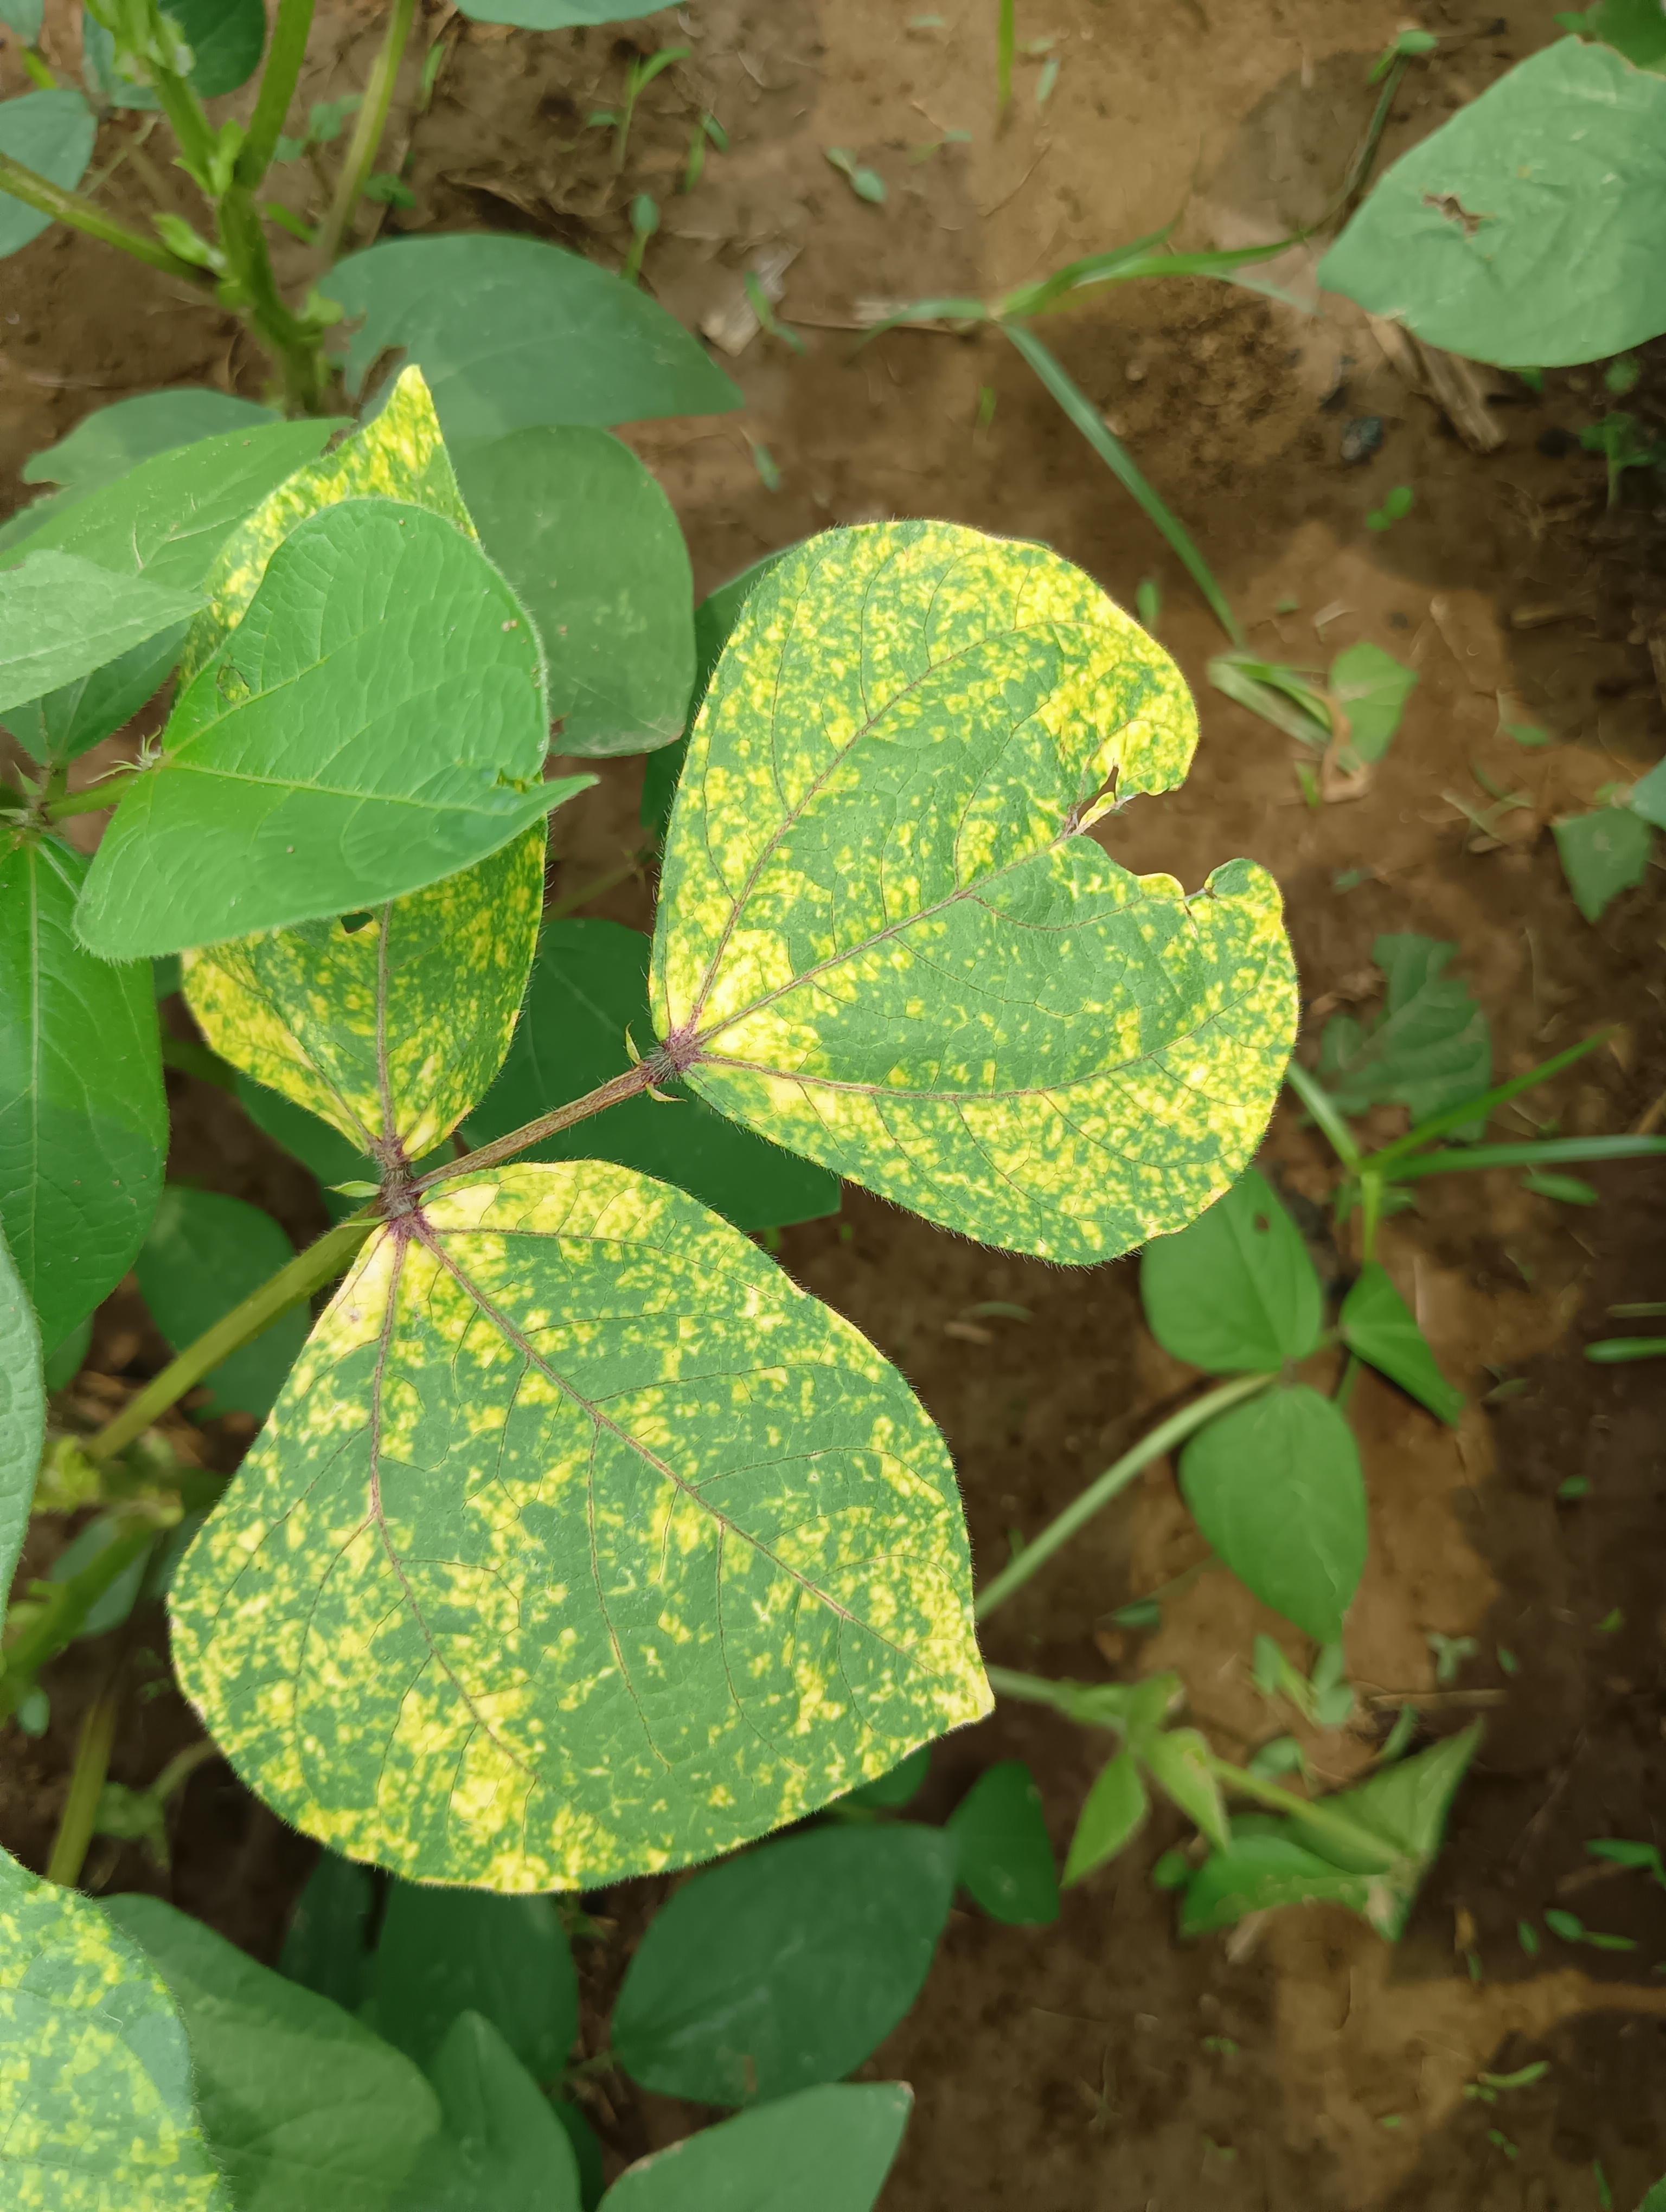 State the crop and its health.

mungbean, yellow mosaic
